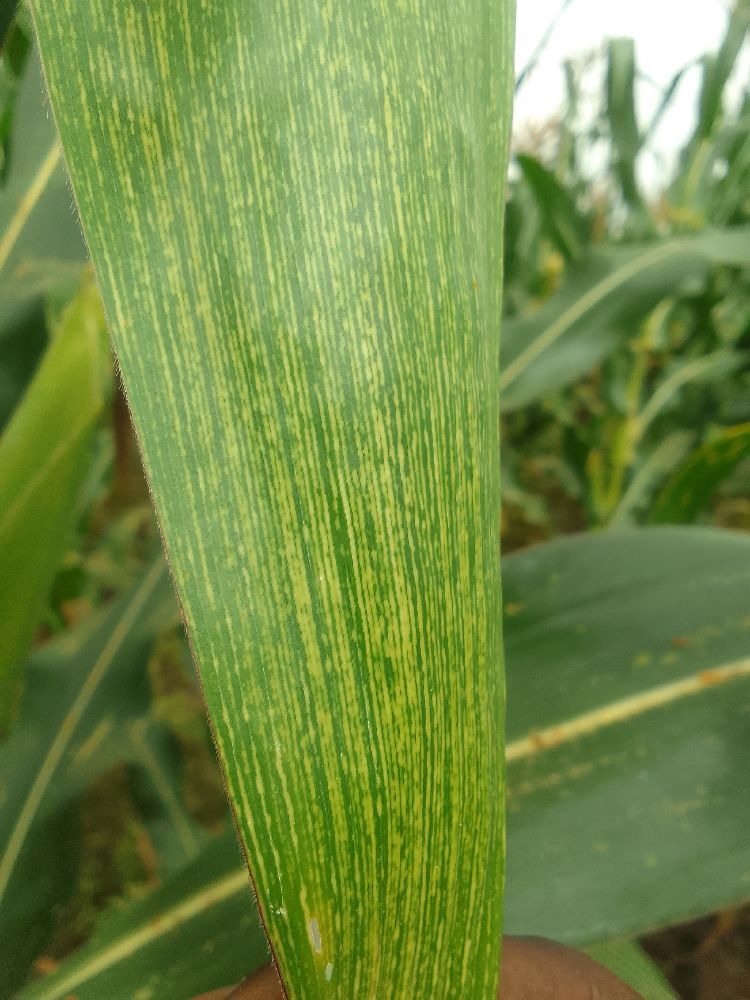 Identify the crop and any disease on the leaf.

maize, maize streak virus
